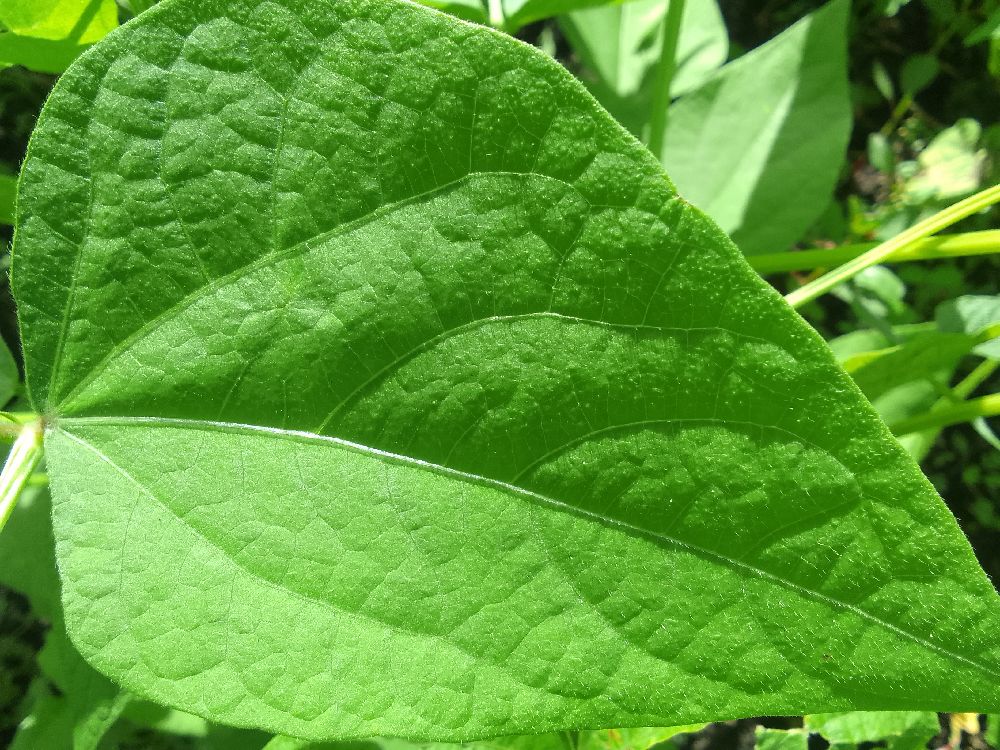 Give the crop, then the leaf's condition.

common bean, healthy
